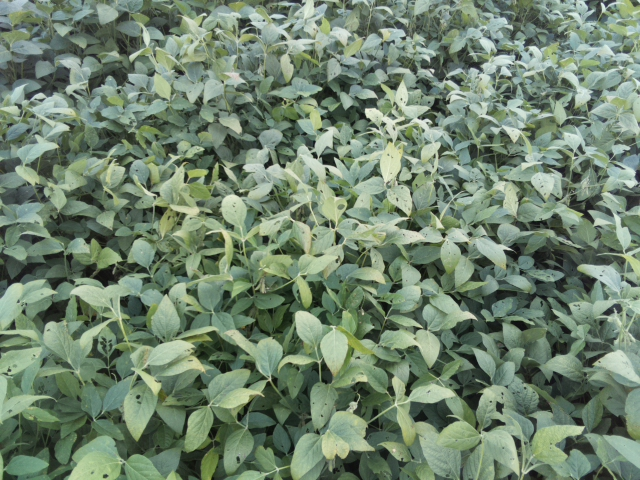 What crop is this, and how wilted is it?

soybean, leaves with no wilting
